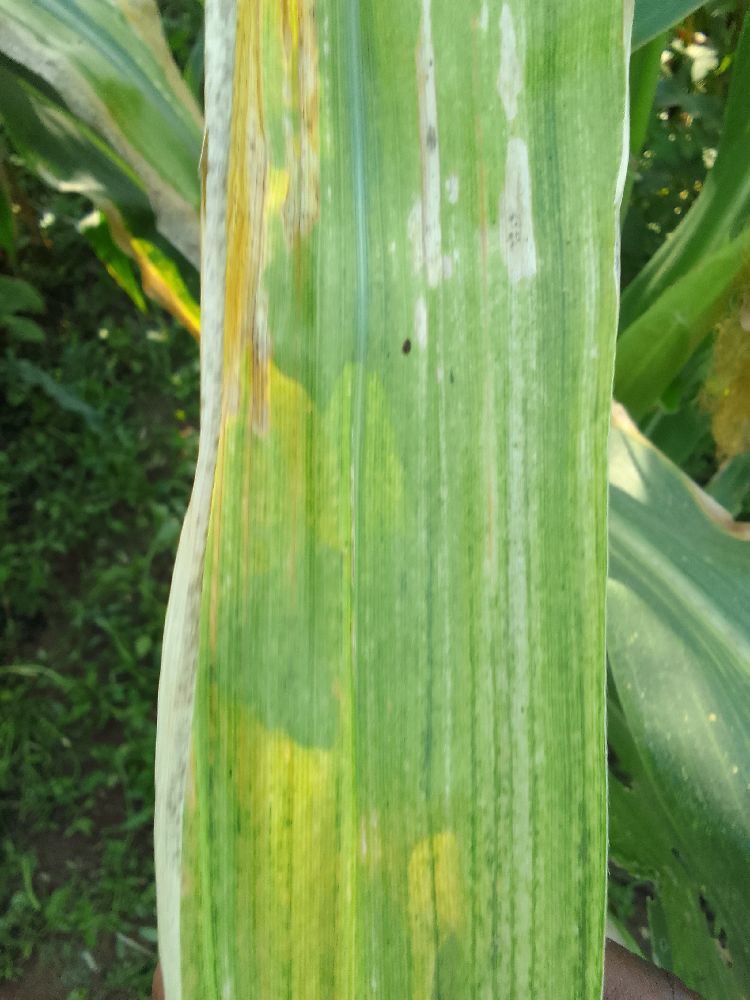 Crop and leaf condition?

maize, maize lethal necrosis
